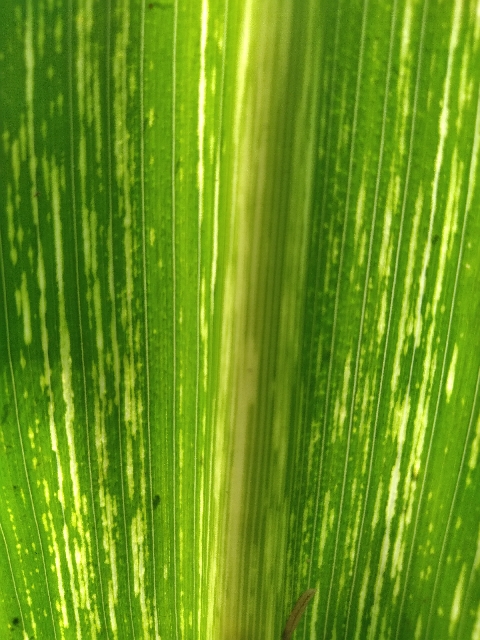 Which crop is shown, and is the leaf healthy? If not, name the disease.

maize, maize streak virus
